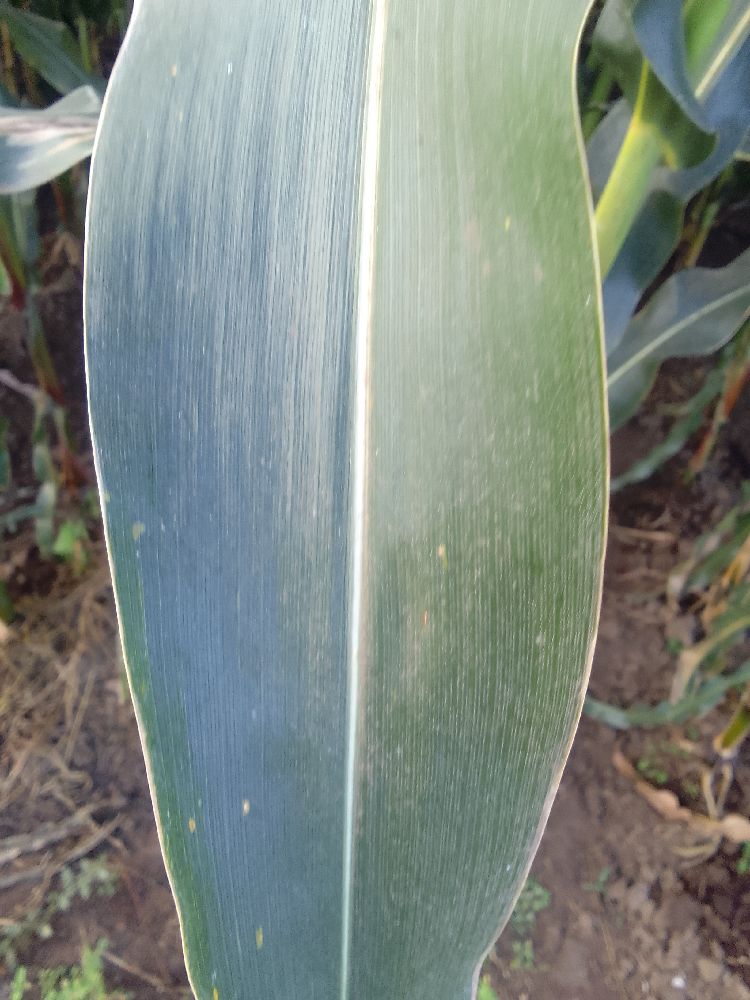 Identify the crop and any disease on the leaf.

maize, healthy
